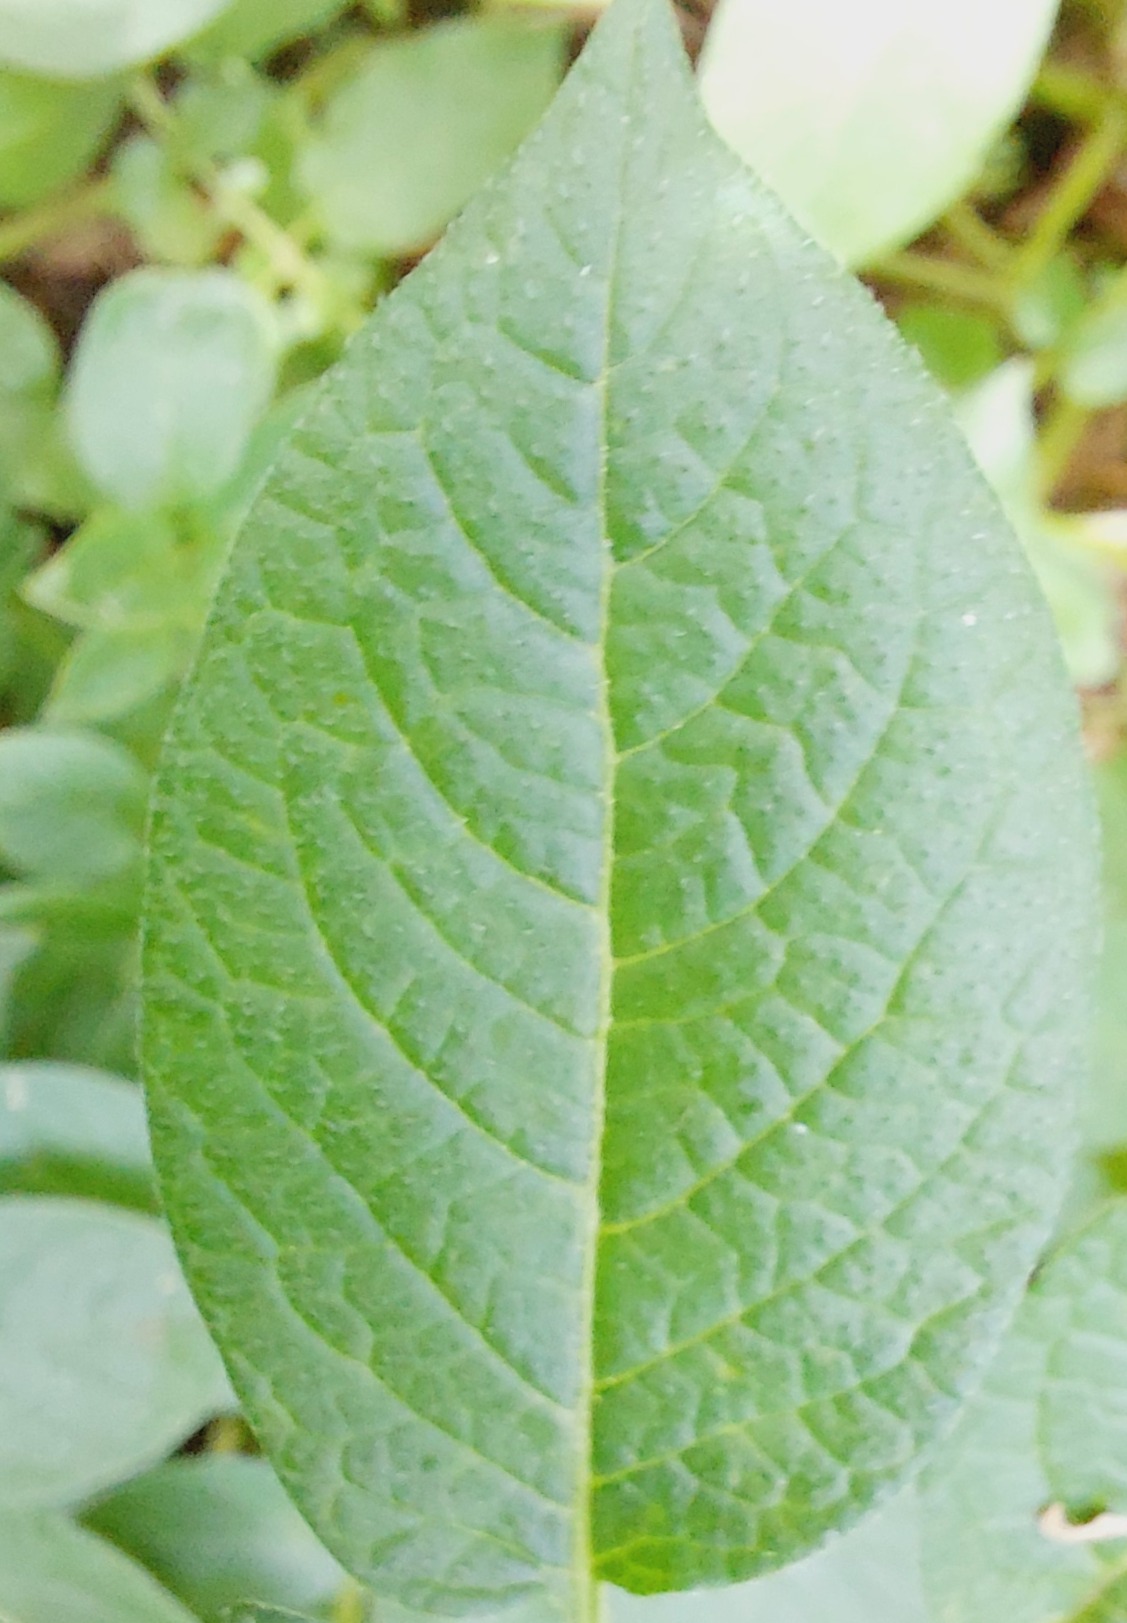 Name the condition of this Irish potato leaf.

healthy
